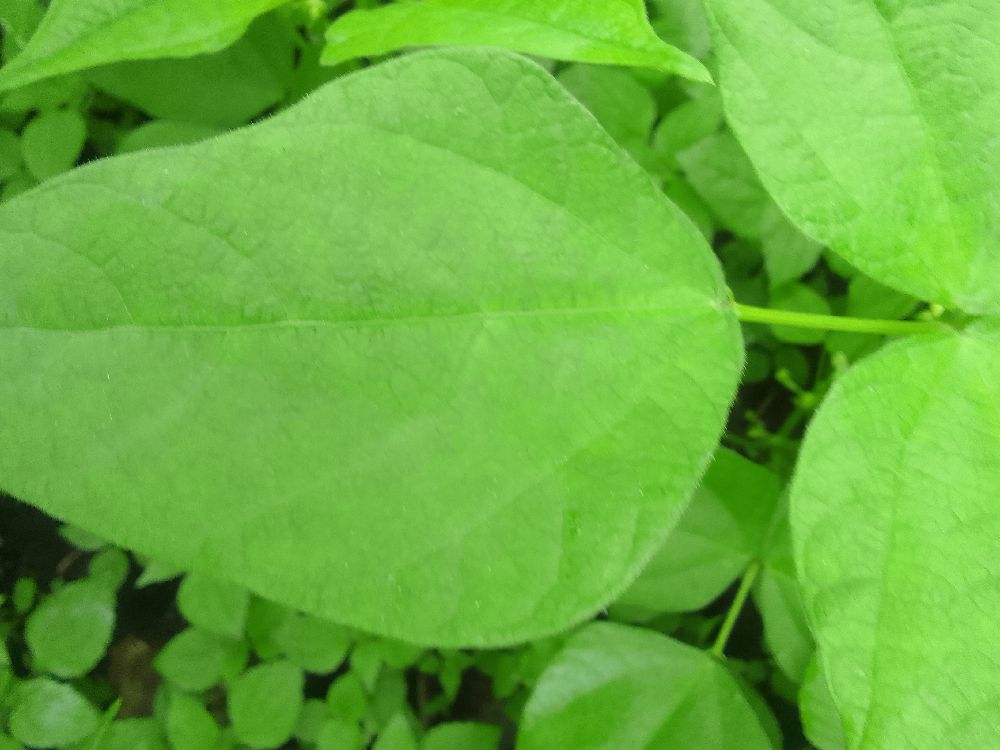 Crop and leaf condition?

common bean, healthy
